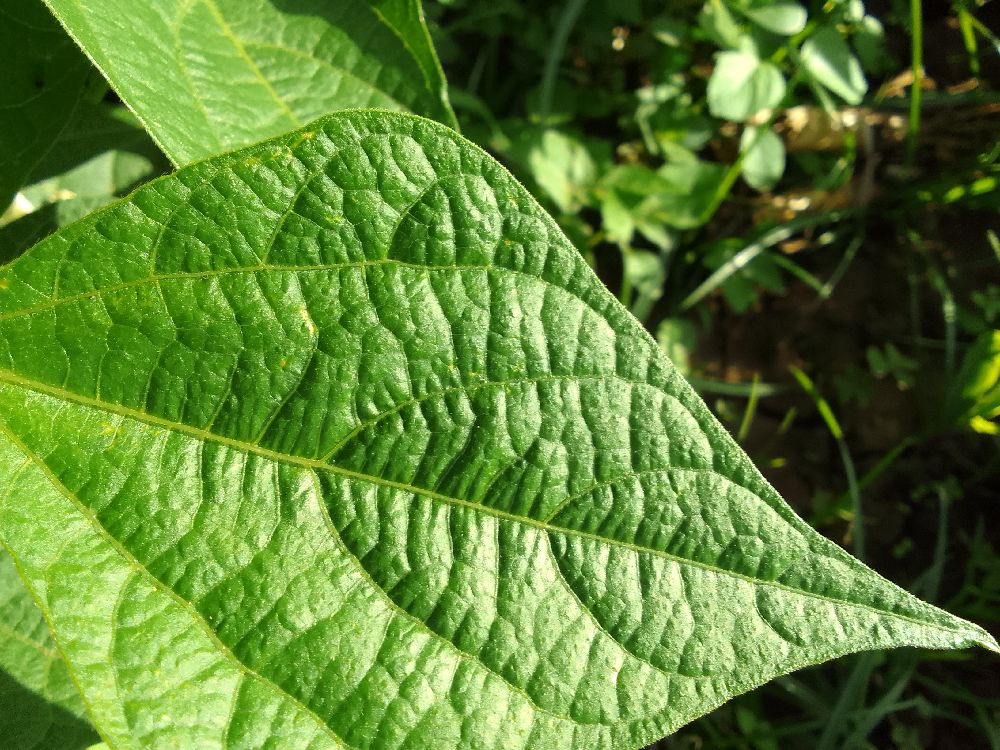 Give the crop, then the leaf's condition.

common bean, healthy
